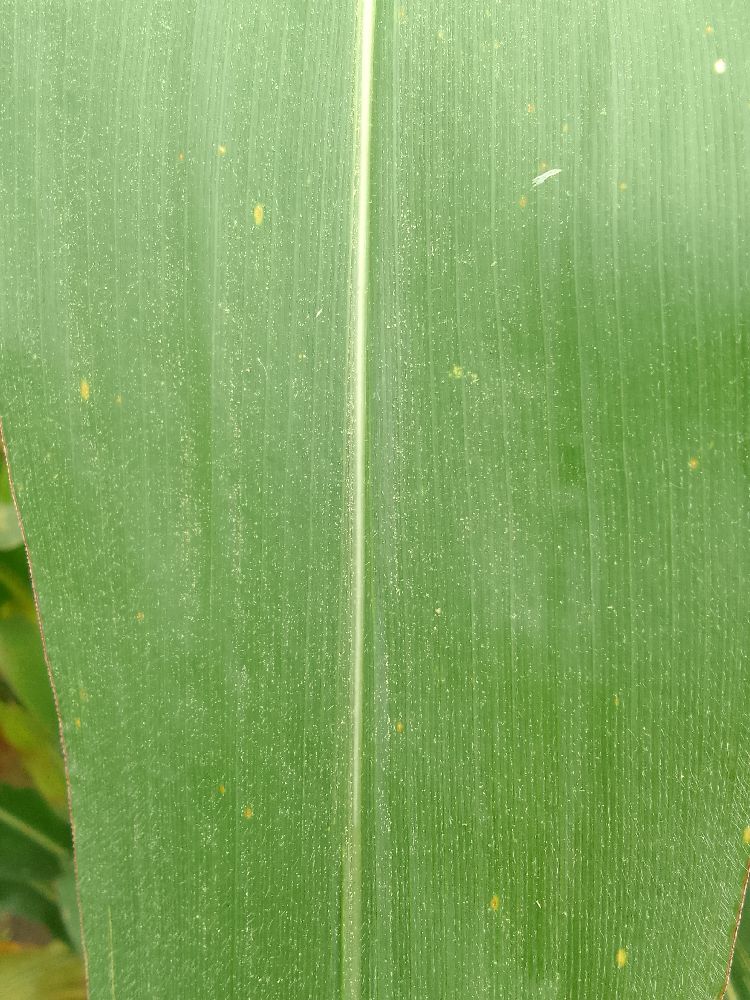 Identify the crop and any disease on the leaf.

maize, healthy
